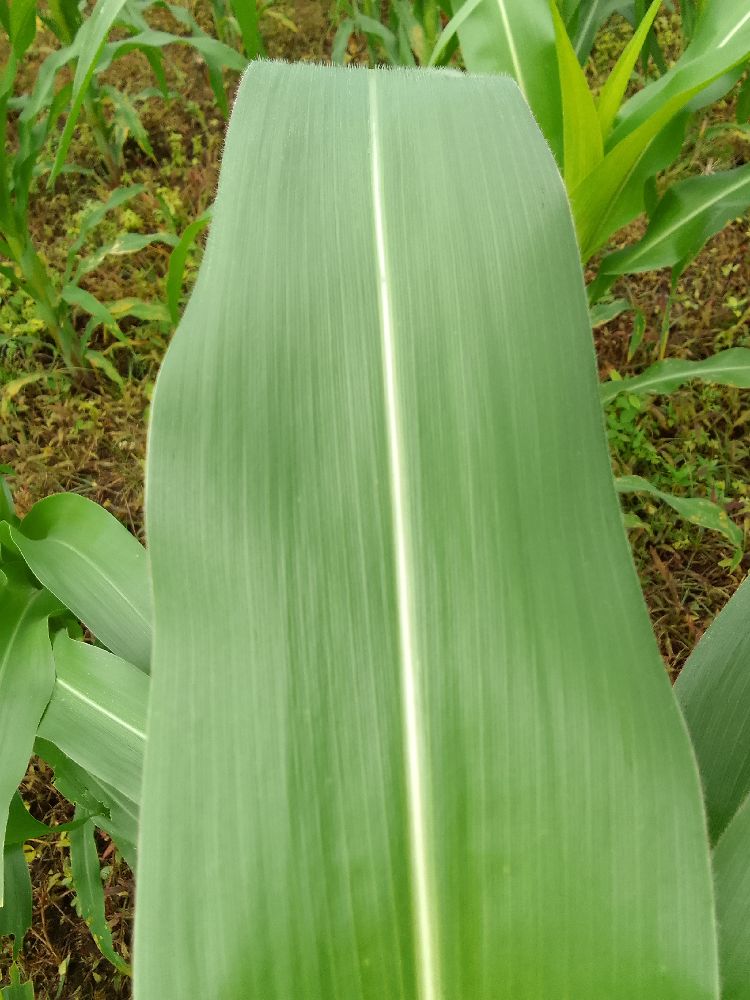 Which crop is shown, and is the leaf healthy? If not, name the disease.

maize, healthy
